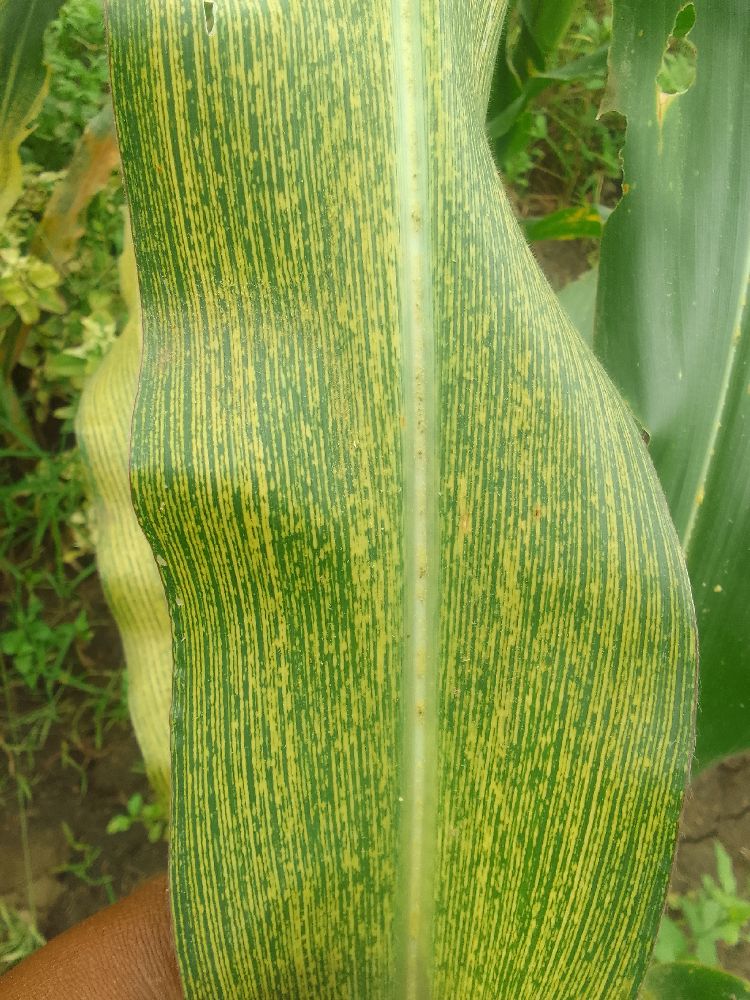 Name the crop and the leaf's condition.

maize, maize streak virus
